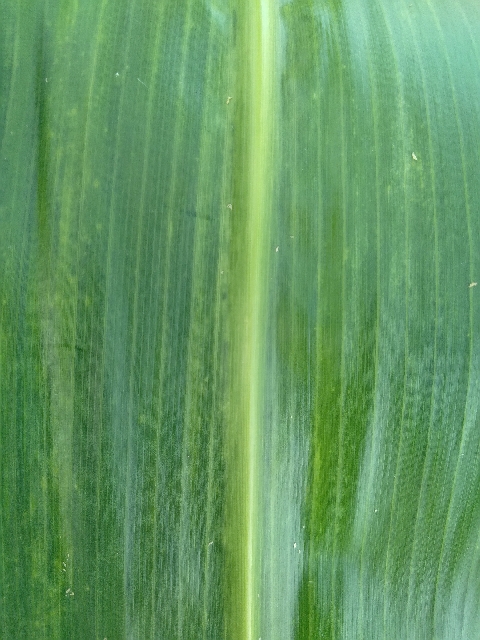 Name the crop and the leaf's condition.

maize, maize lethal necrosis
